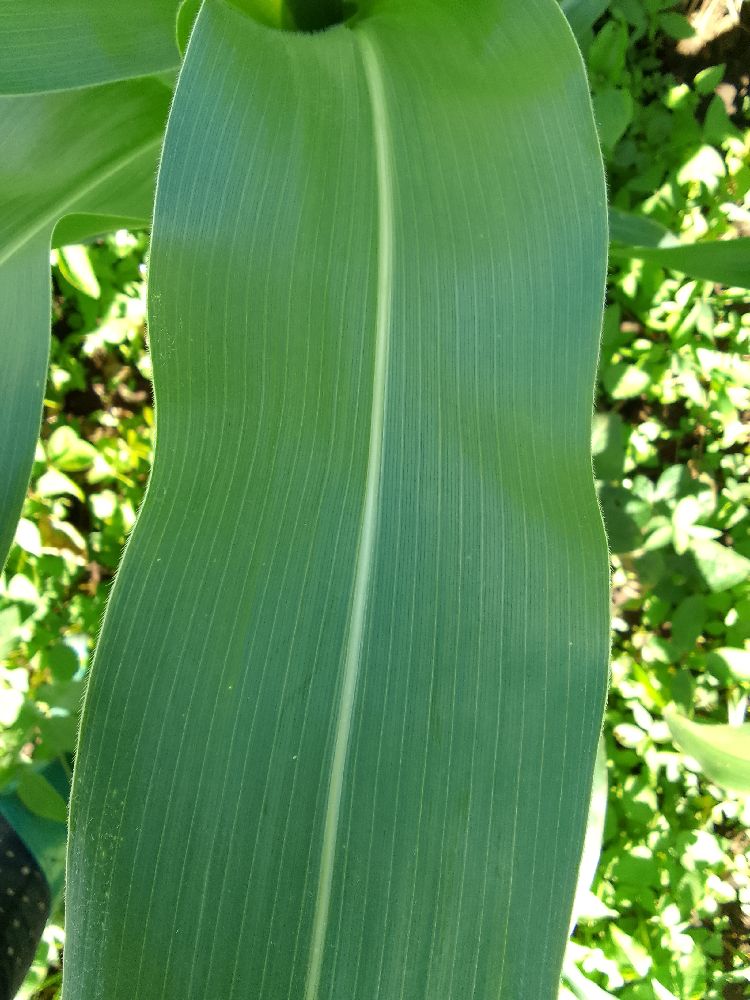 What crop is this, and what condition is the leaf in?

maize, healthy
